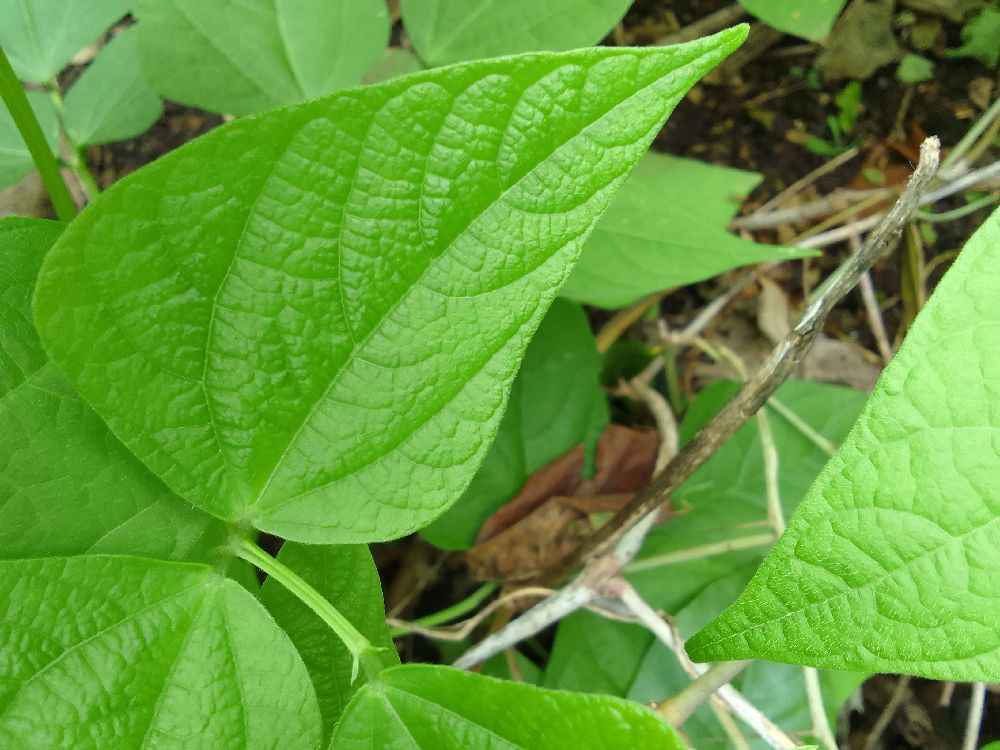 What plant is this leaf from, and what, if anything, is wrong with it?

common bean, healthy
